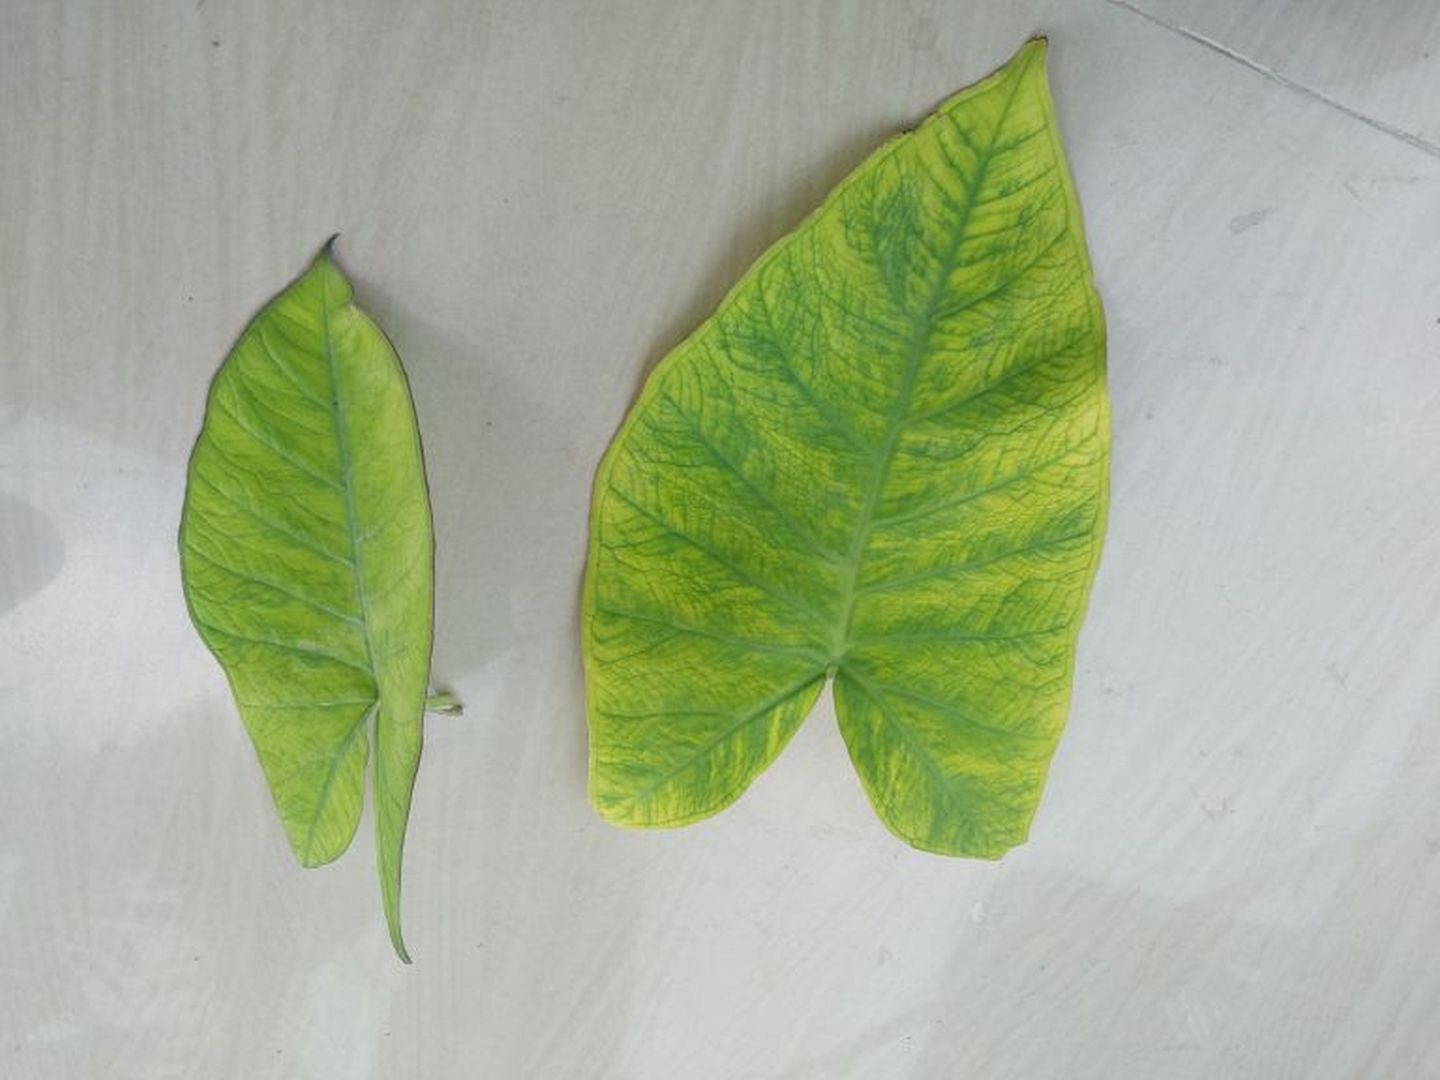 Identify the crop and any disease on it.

taro, mosaic
